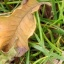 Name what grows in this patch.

grass
